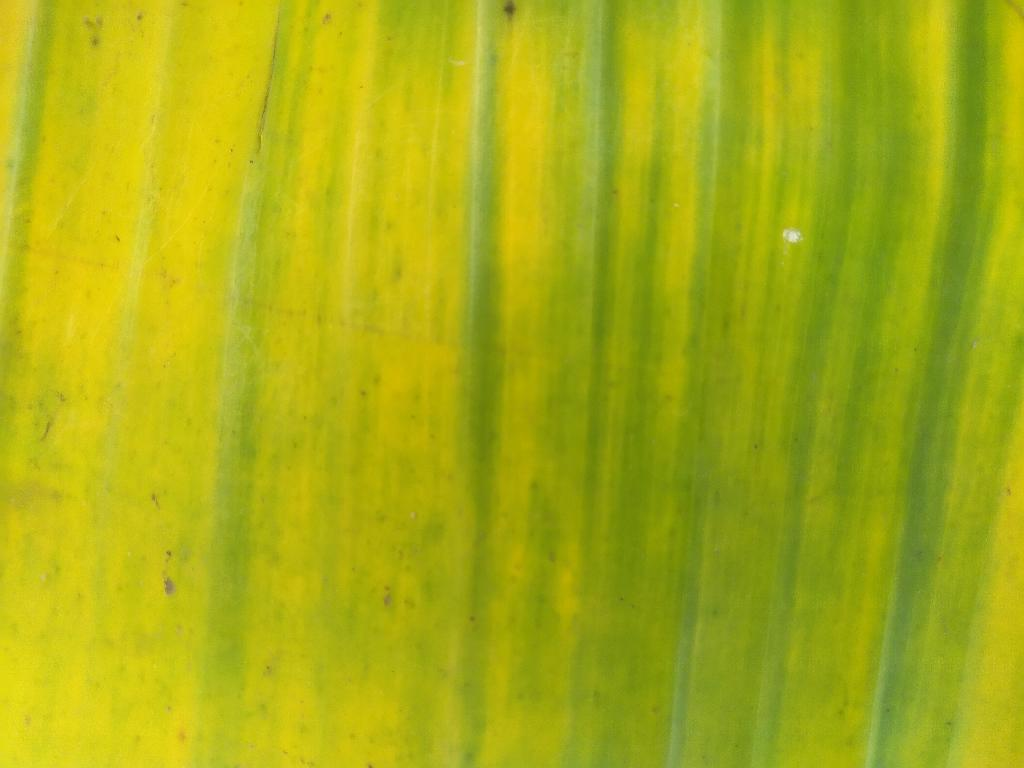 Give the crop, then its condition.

banana, fusarium wilt race 1
